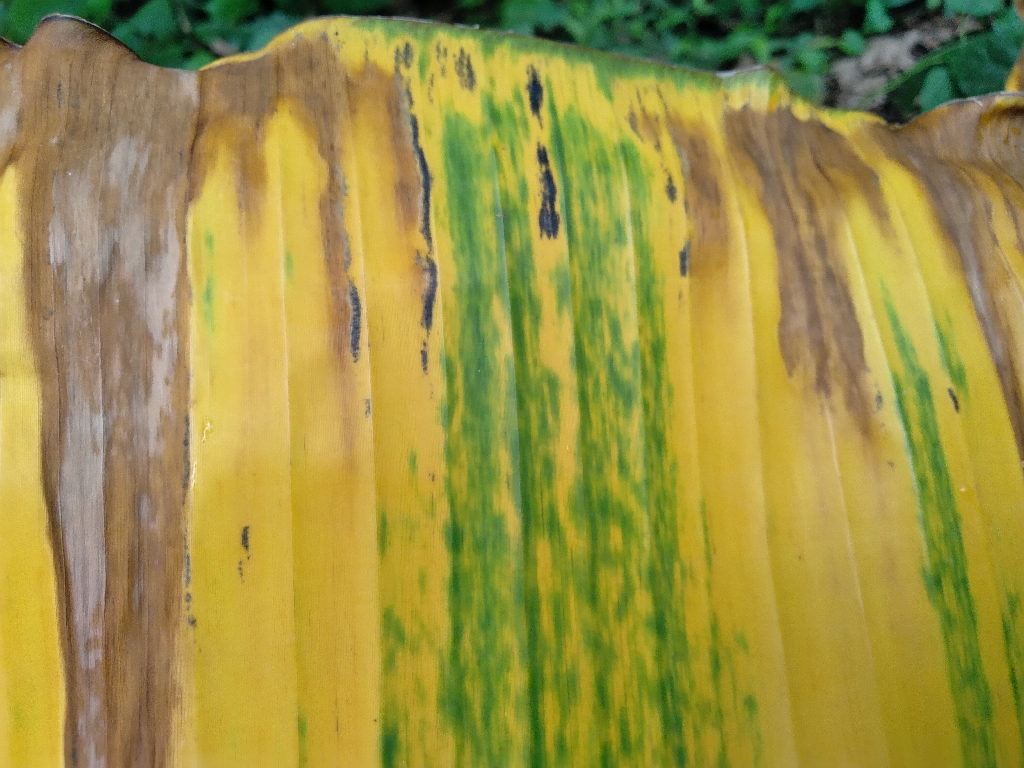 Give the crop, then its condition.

banana, fusarium wilt race 1
